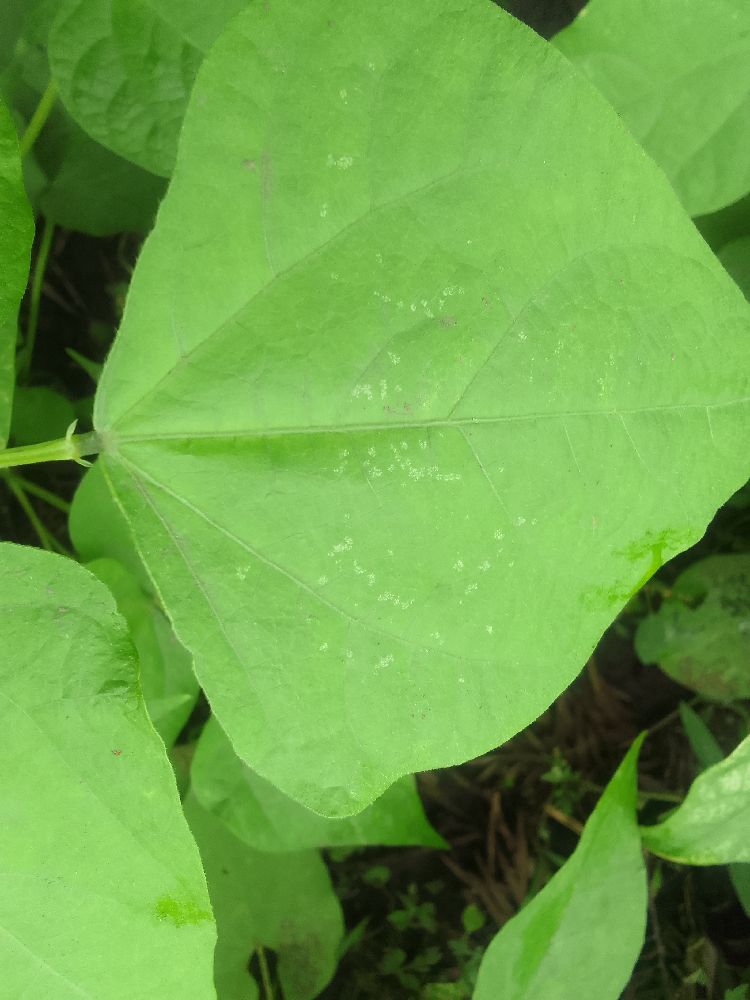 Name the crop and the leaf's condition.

common bean, healthy
